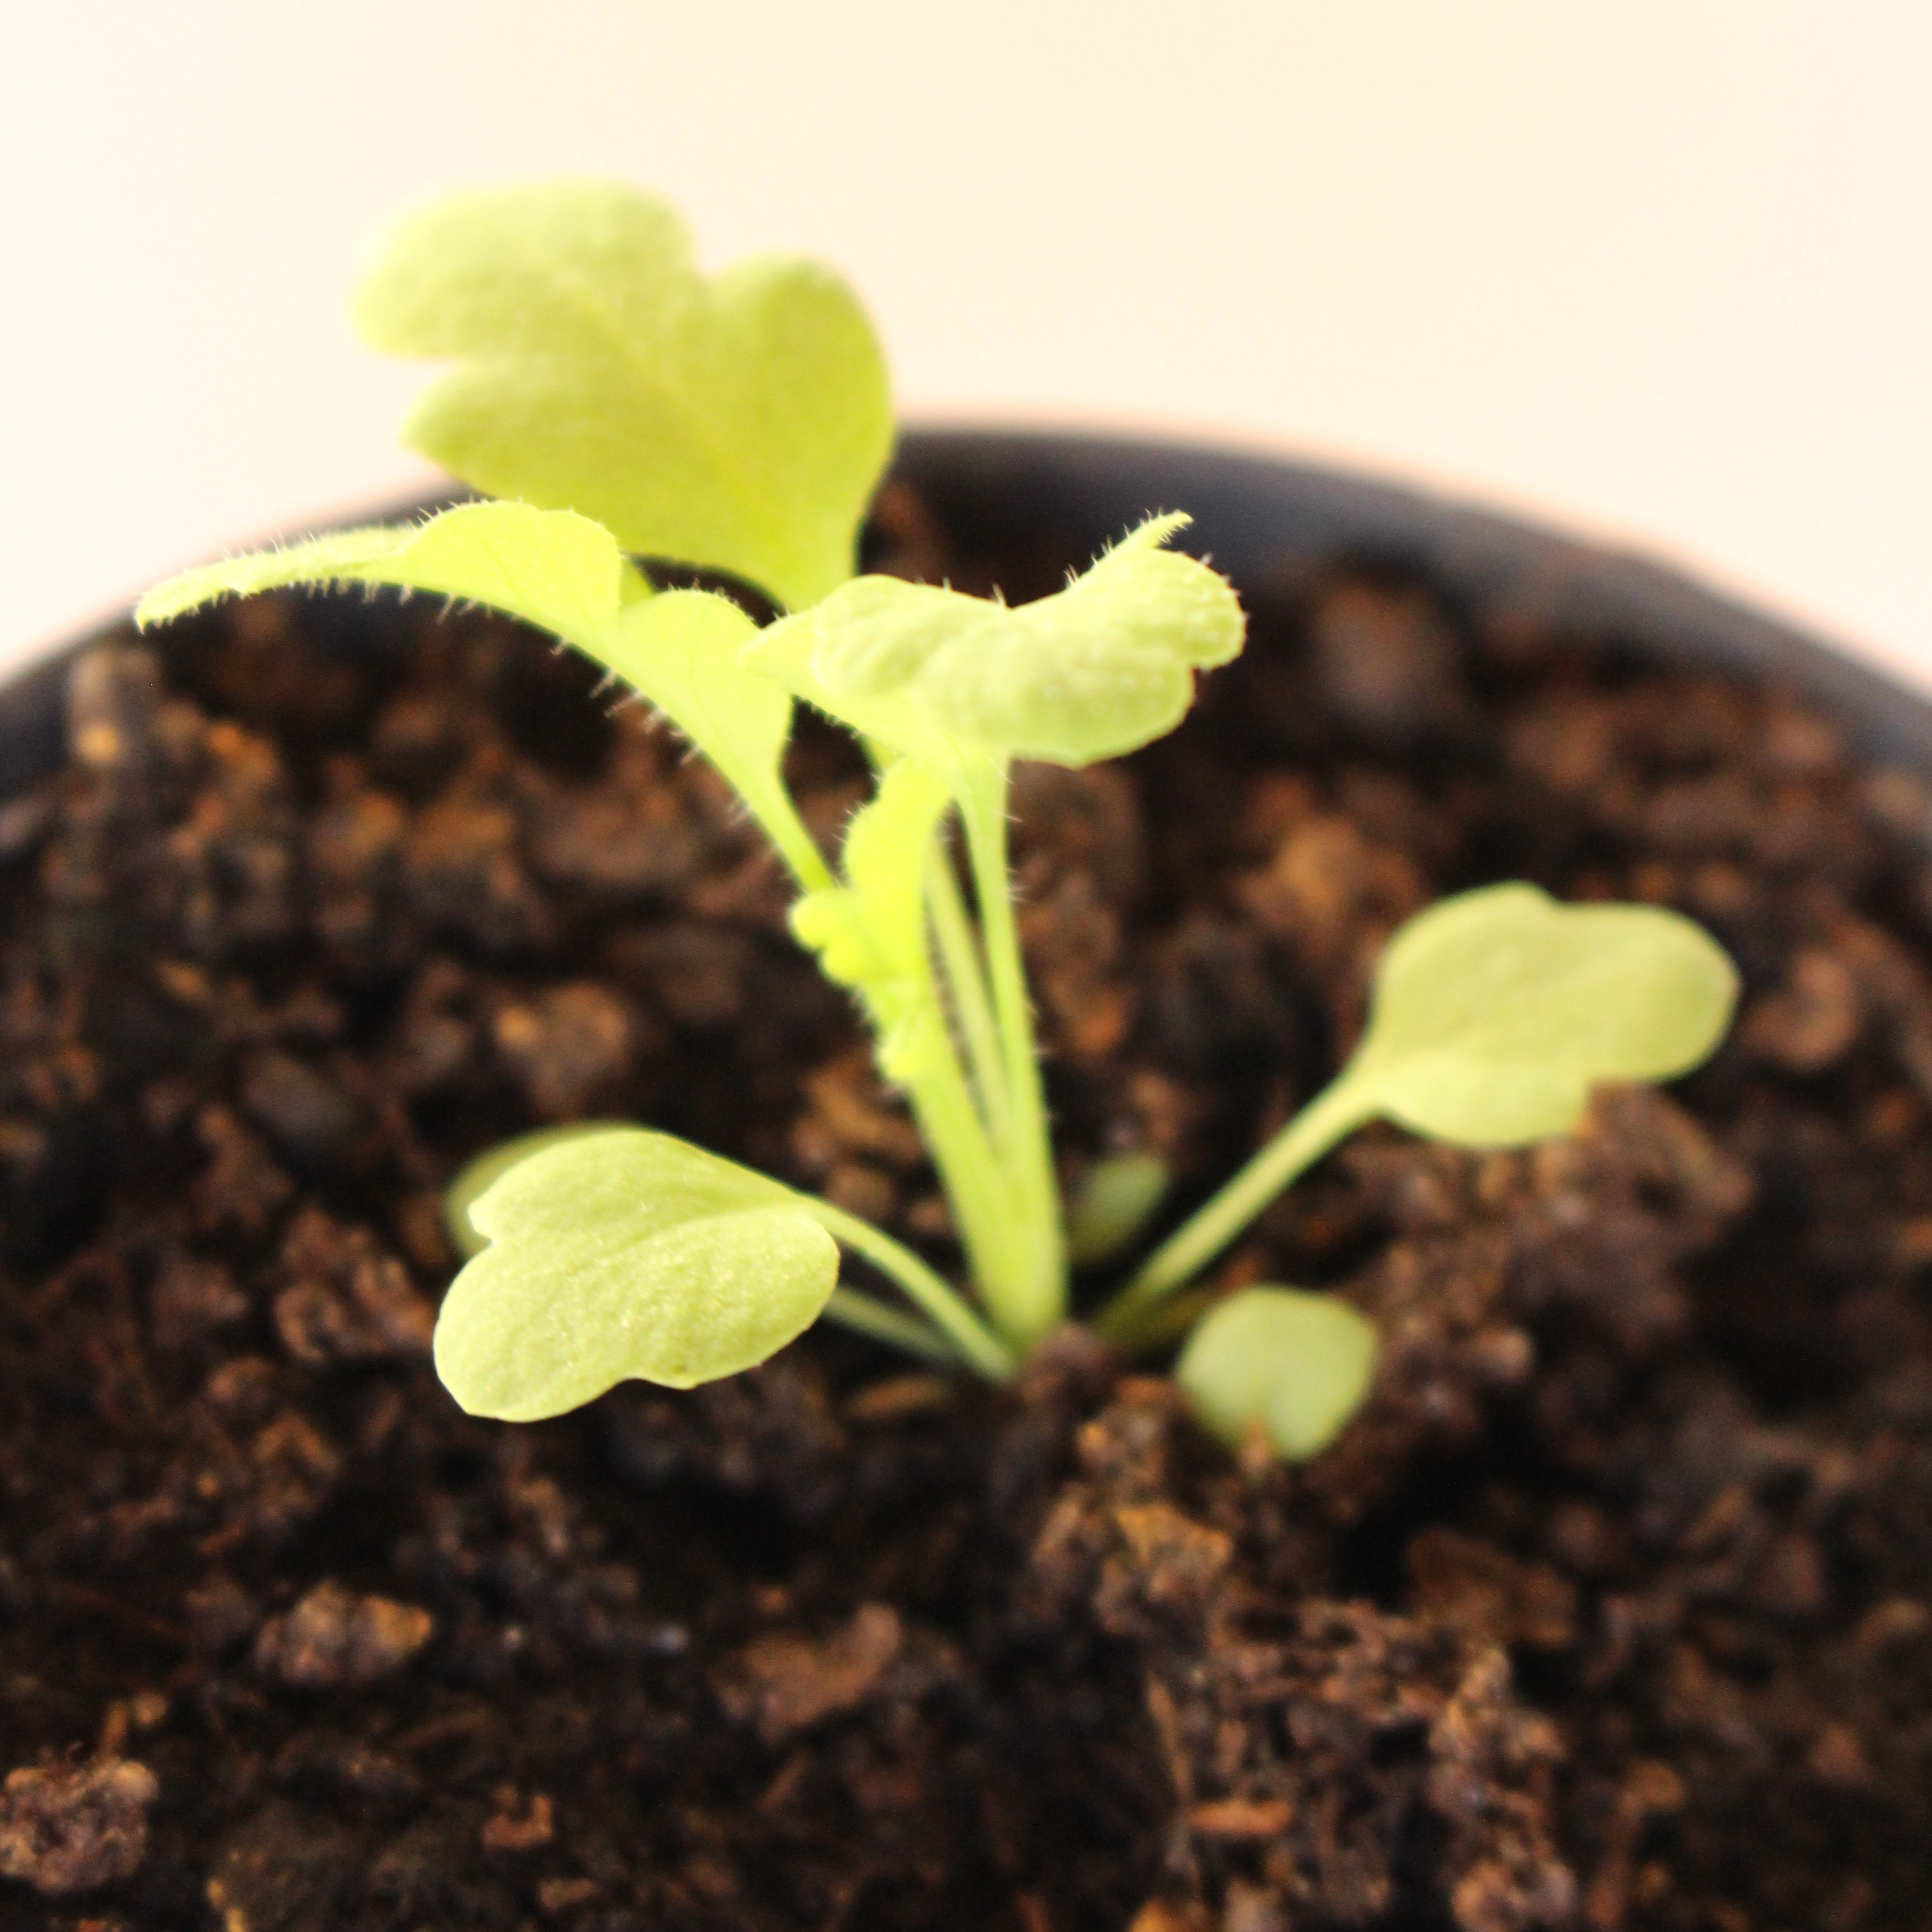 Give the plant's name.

Papaver rhoeas
